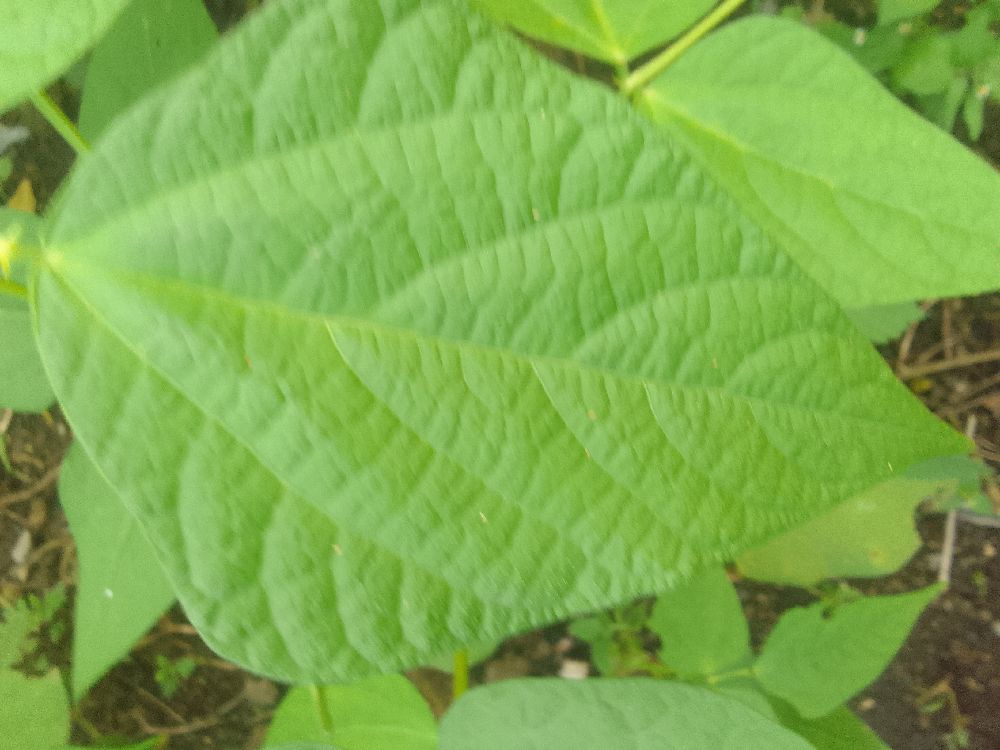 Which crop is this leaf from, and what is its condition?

common bean, healthy
